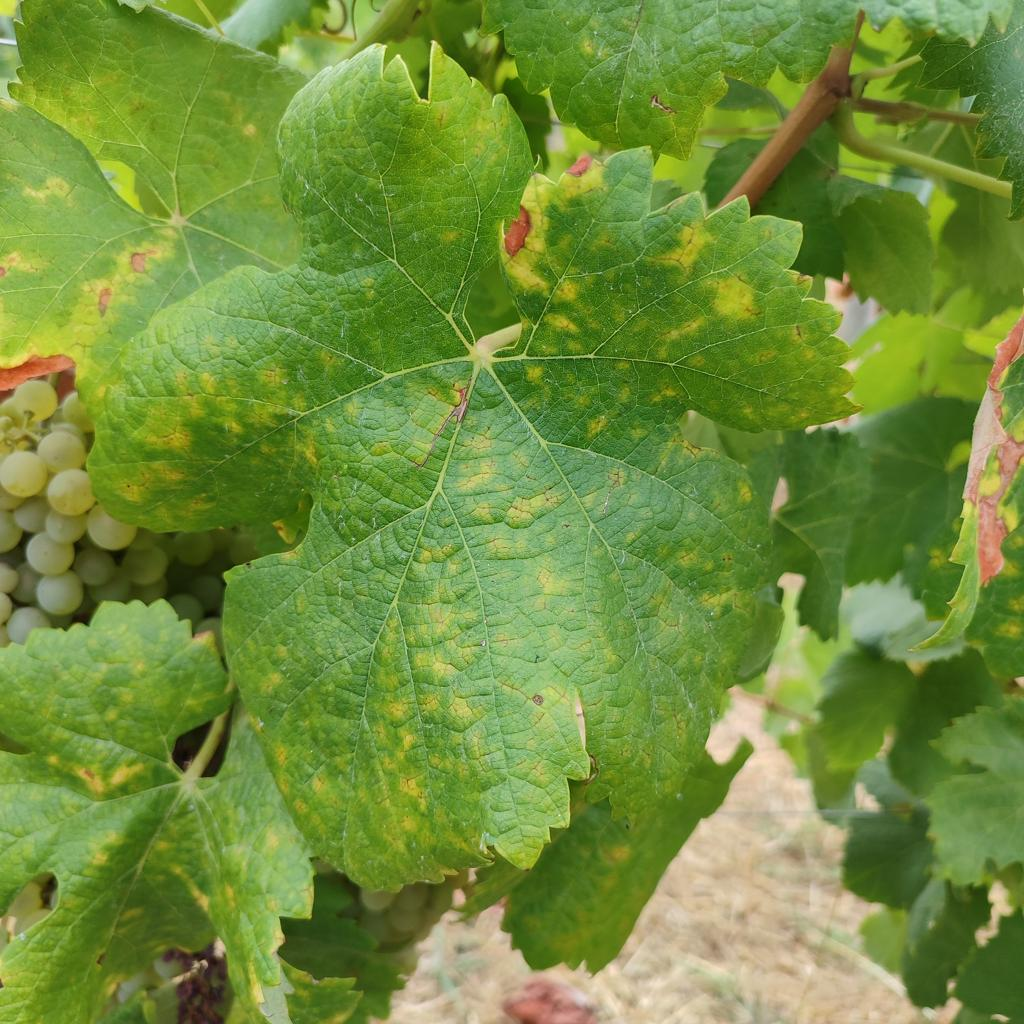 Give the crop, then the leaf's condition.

grapevine, esca complex
